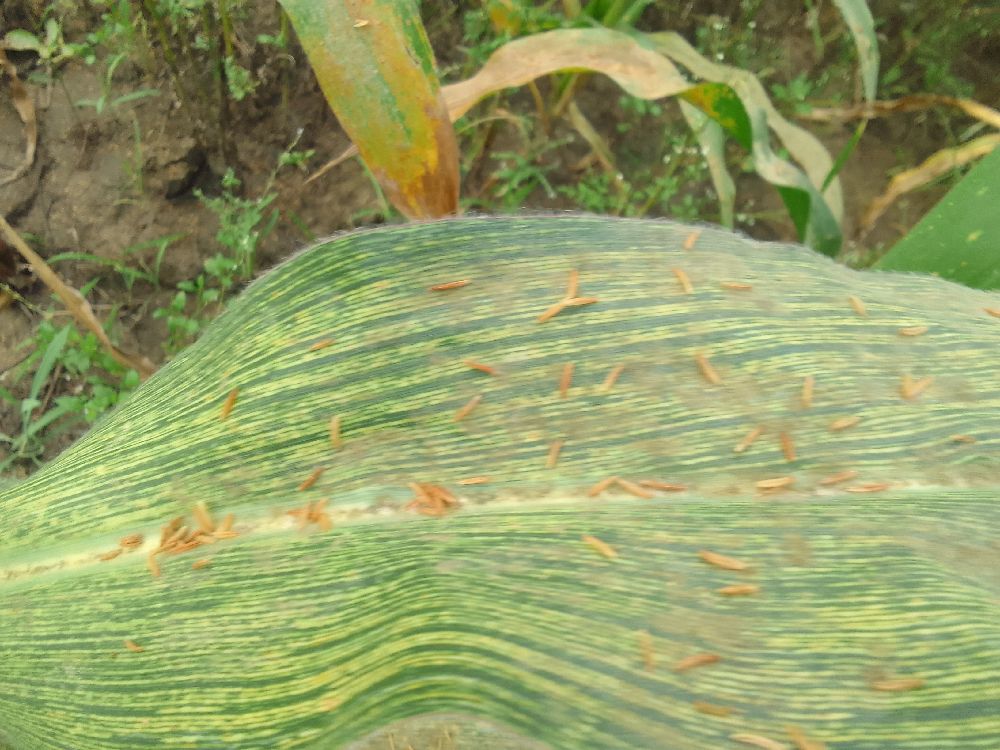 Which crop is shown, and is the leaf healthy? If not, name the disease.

maize, maize streak virus
